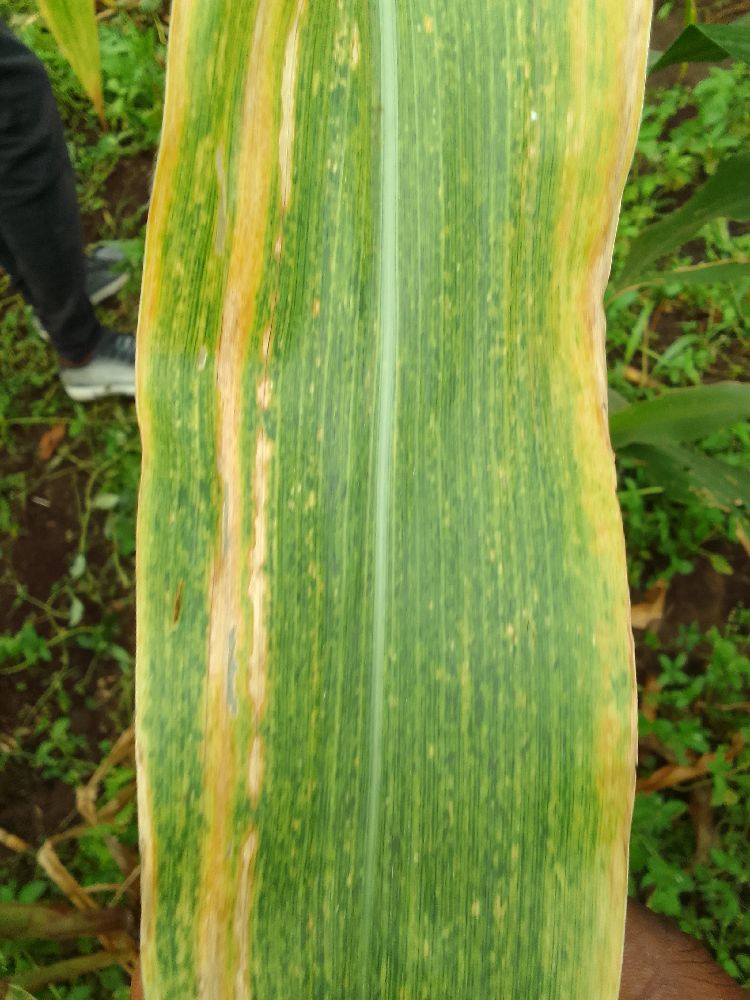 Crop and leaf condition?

maize, maize lethal necrosis
